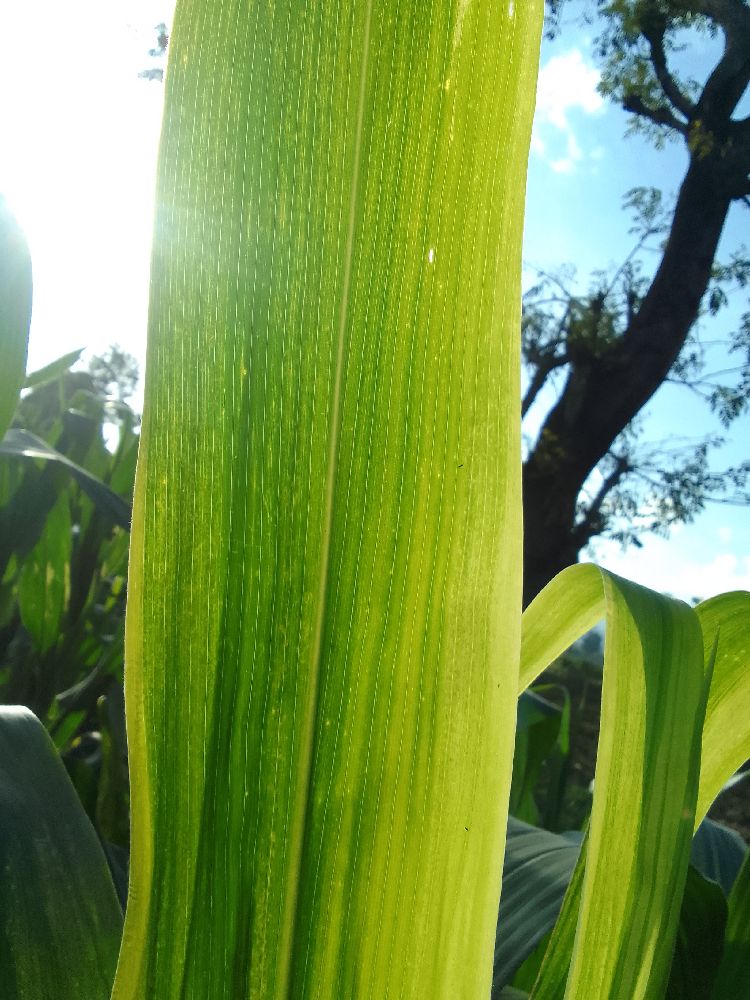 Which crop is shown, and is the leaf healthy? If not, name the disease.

maize, maize lethal necrosis
